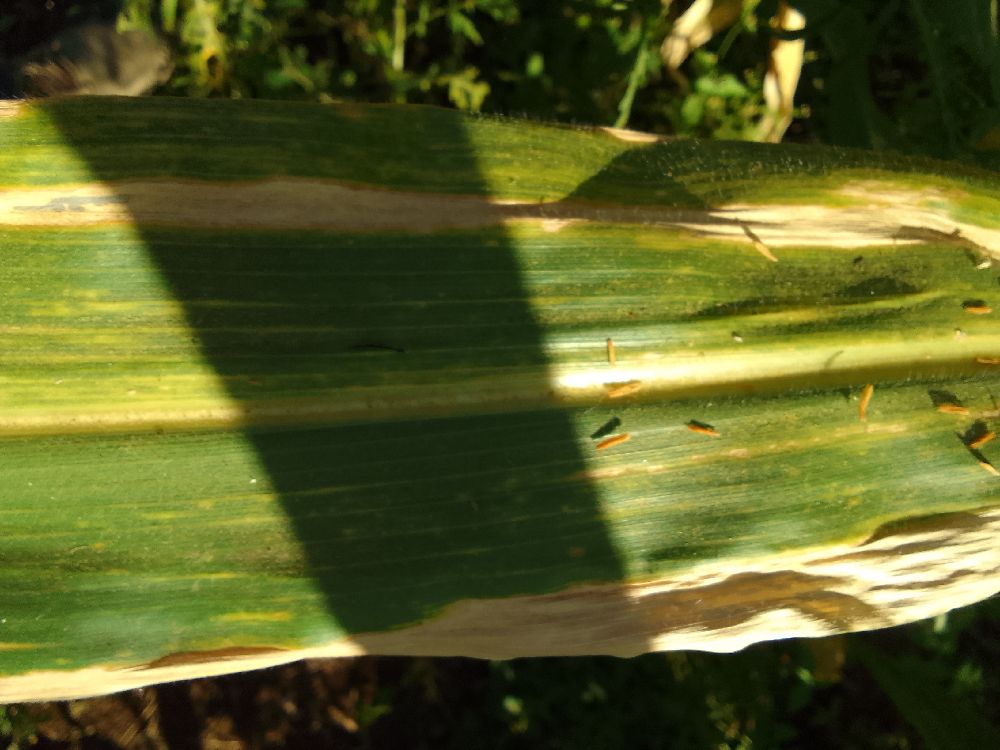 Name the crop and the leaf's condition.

maize, maize lethal necrosis
